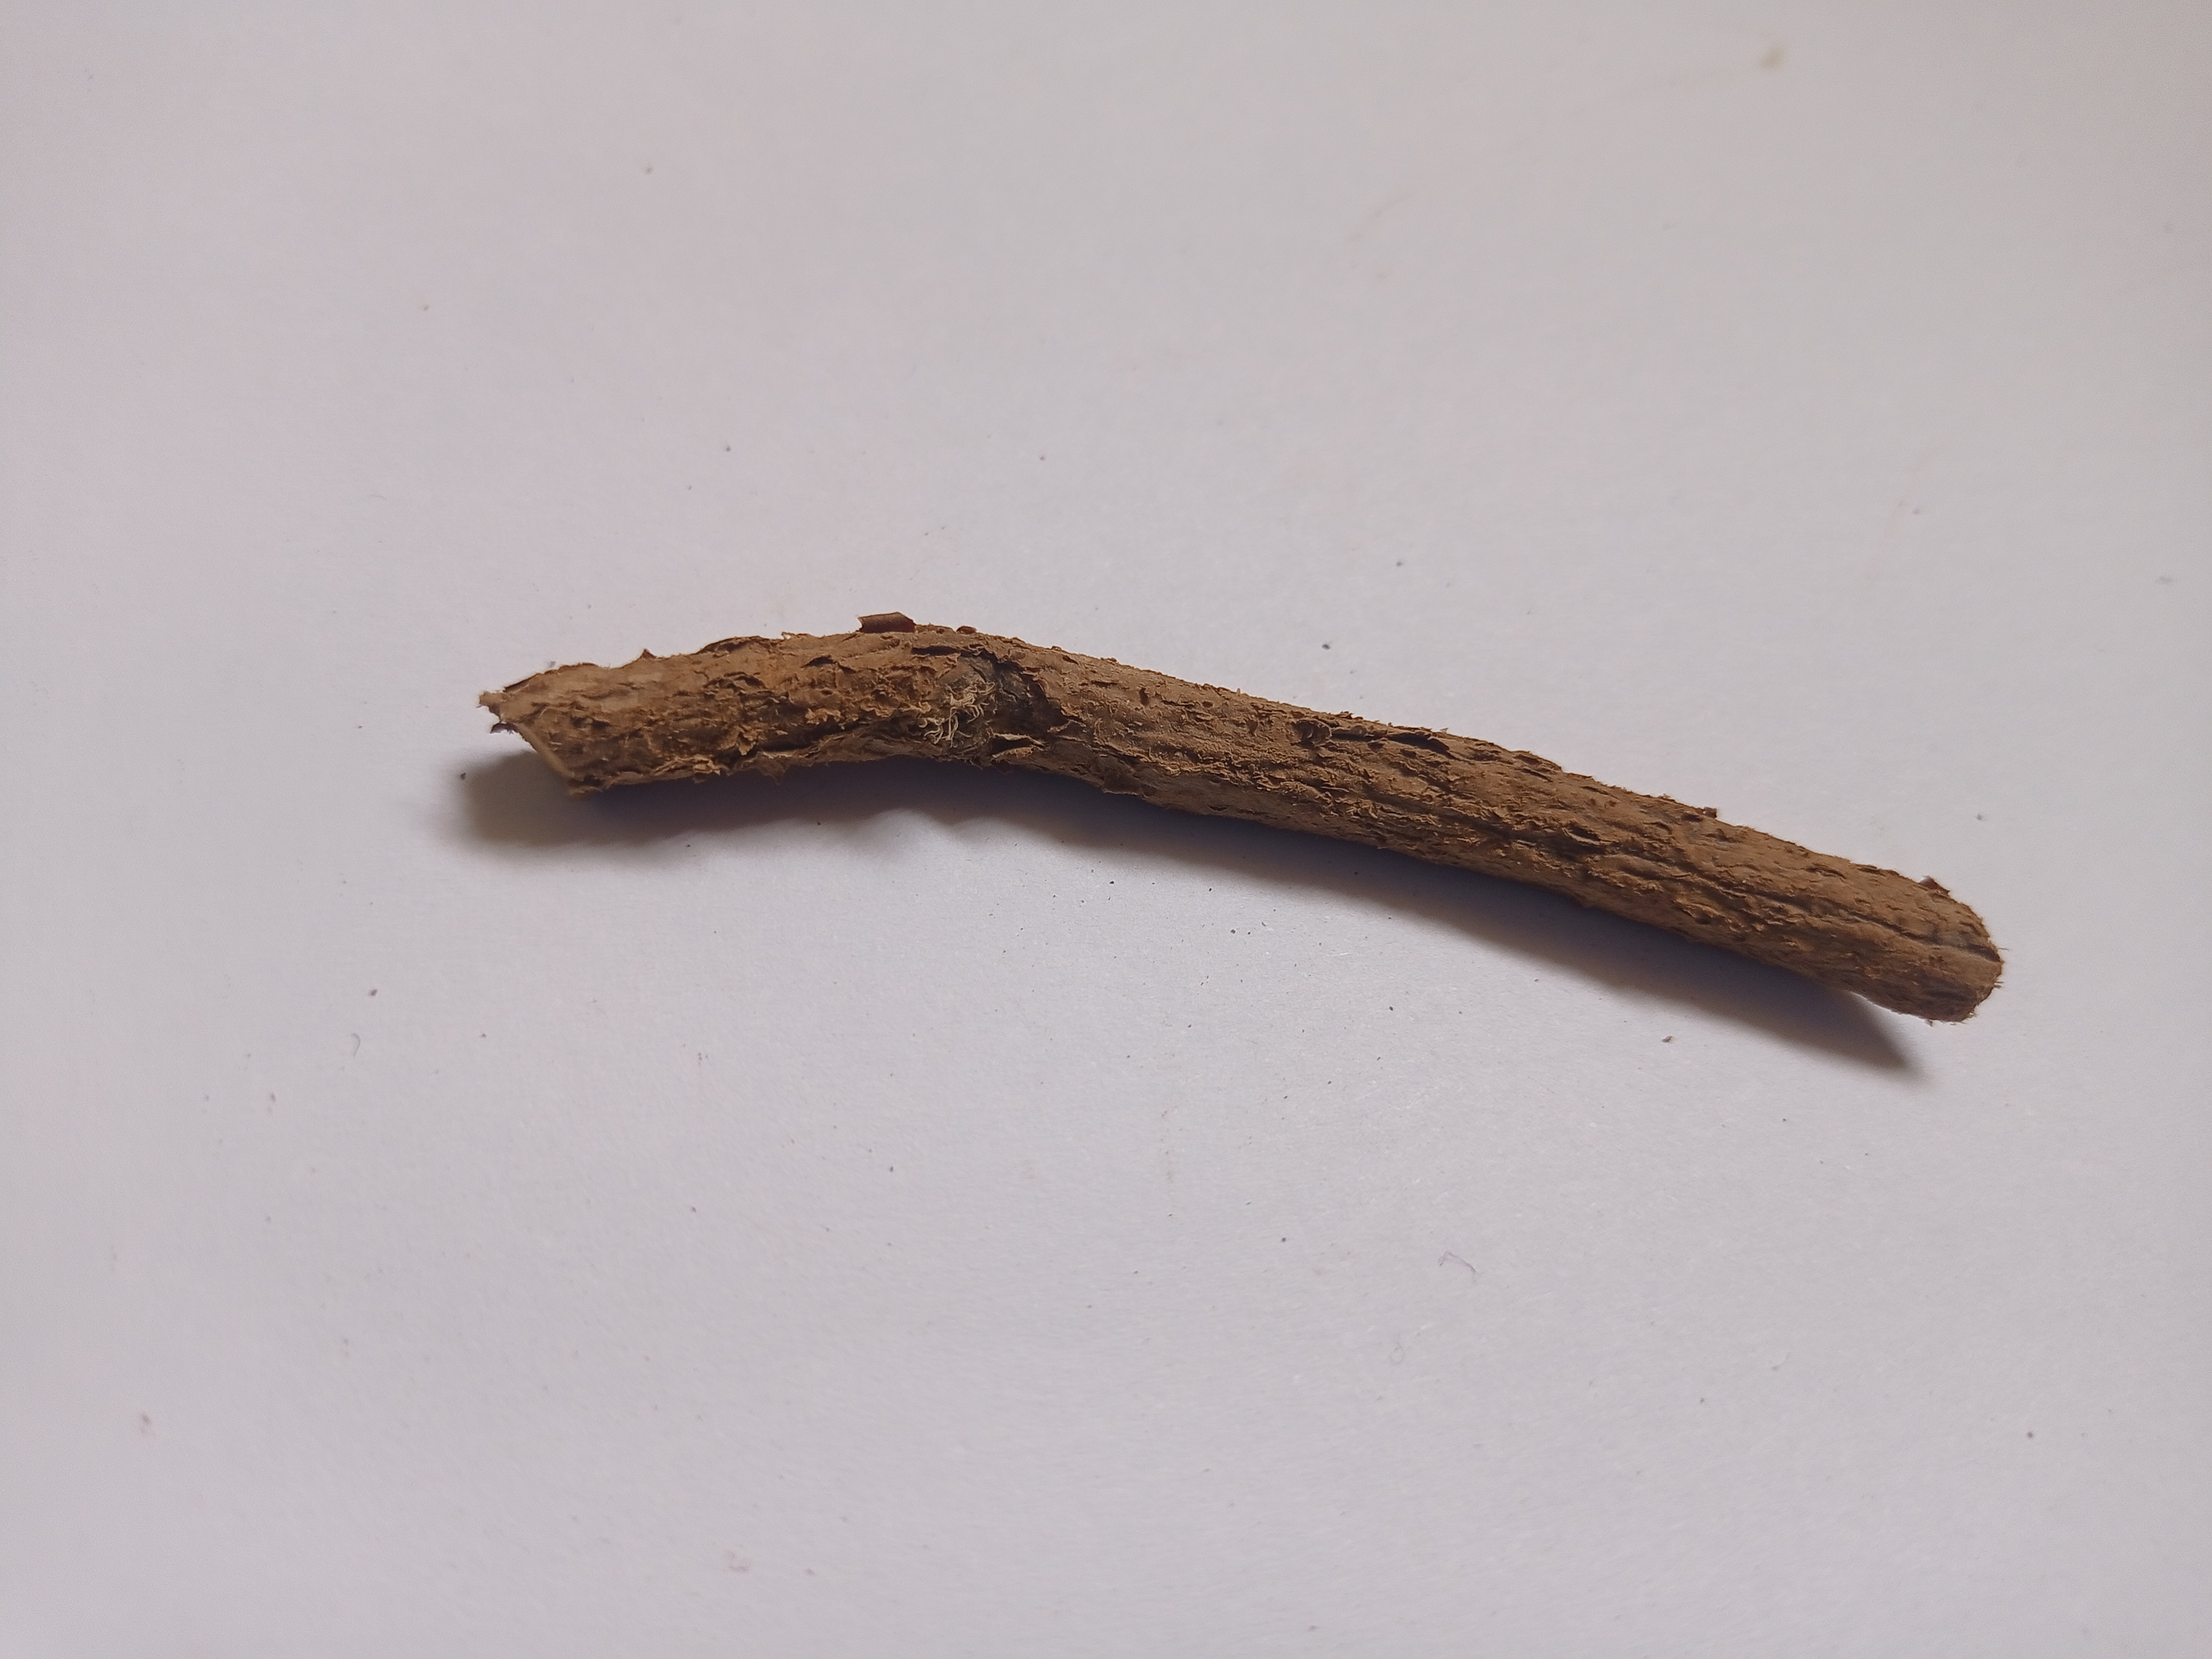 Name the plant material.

jesthamadh
